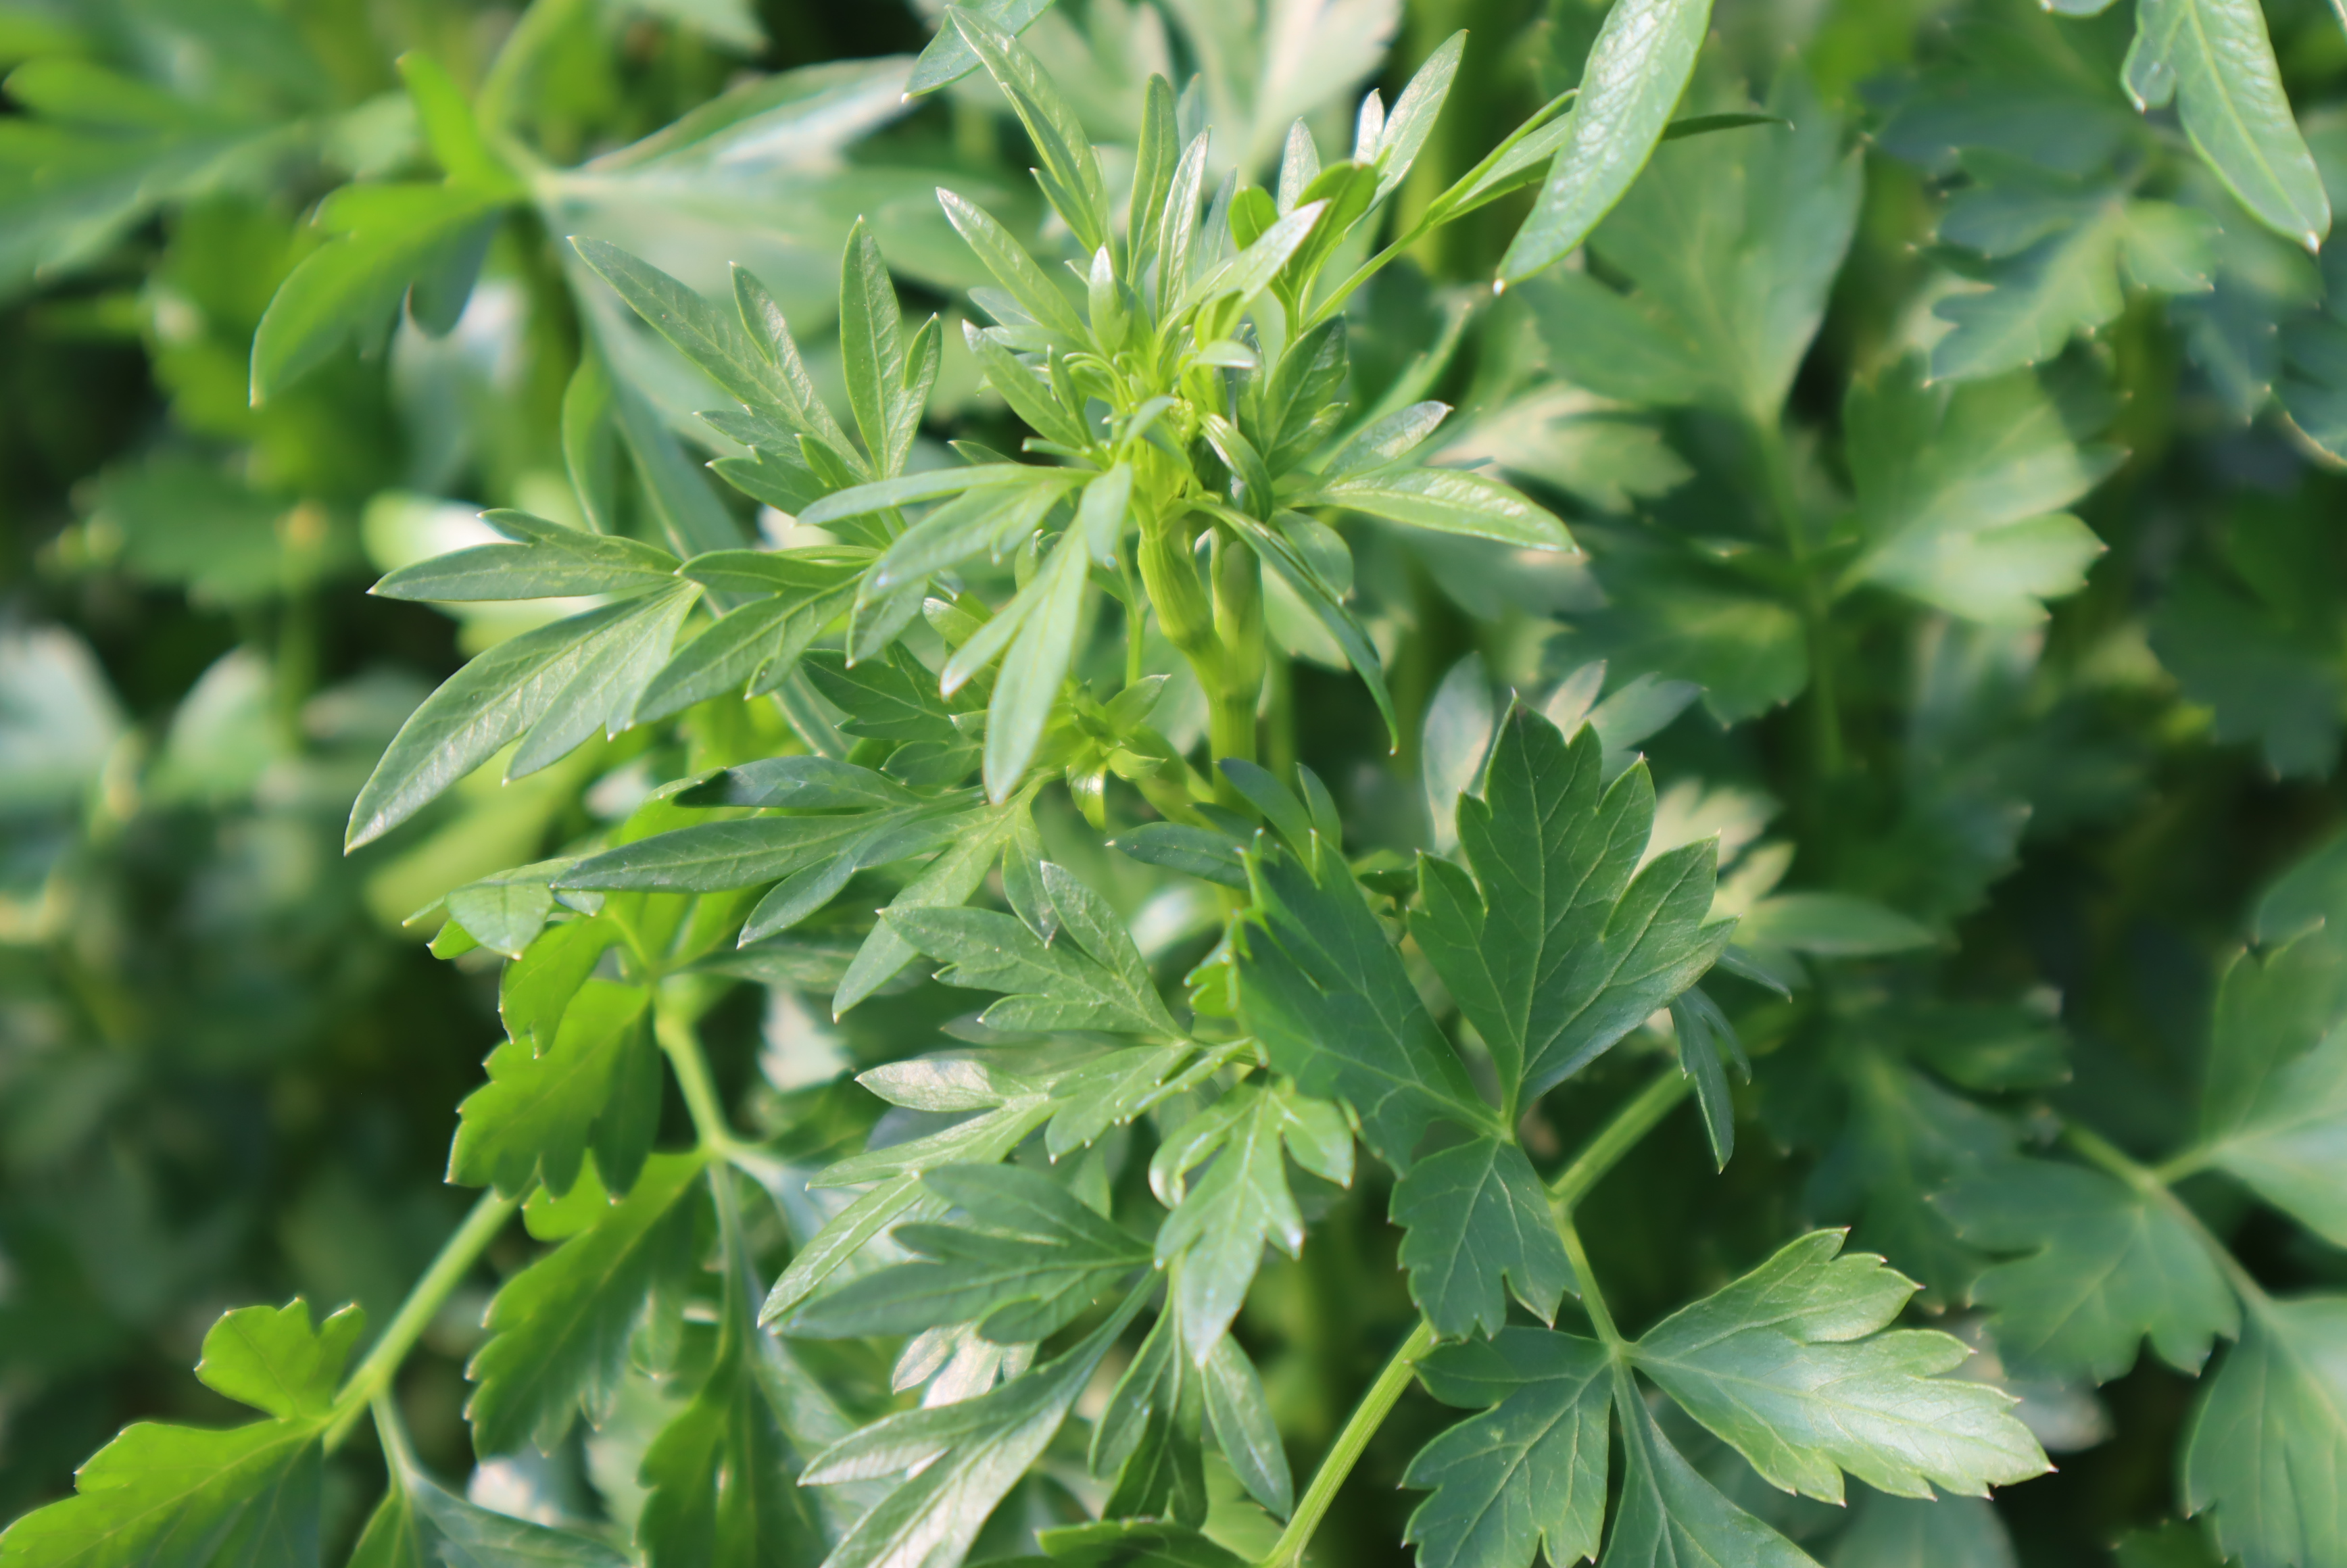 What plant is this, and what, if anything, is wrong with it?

parsley, healthy
